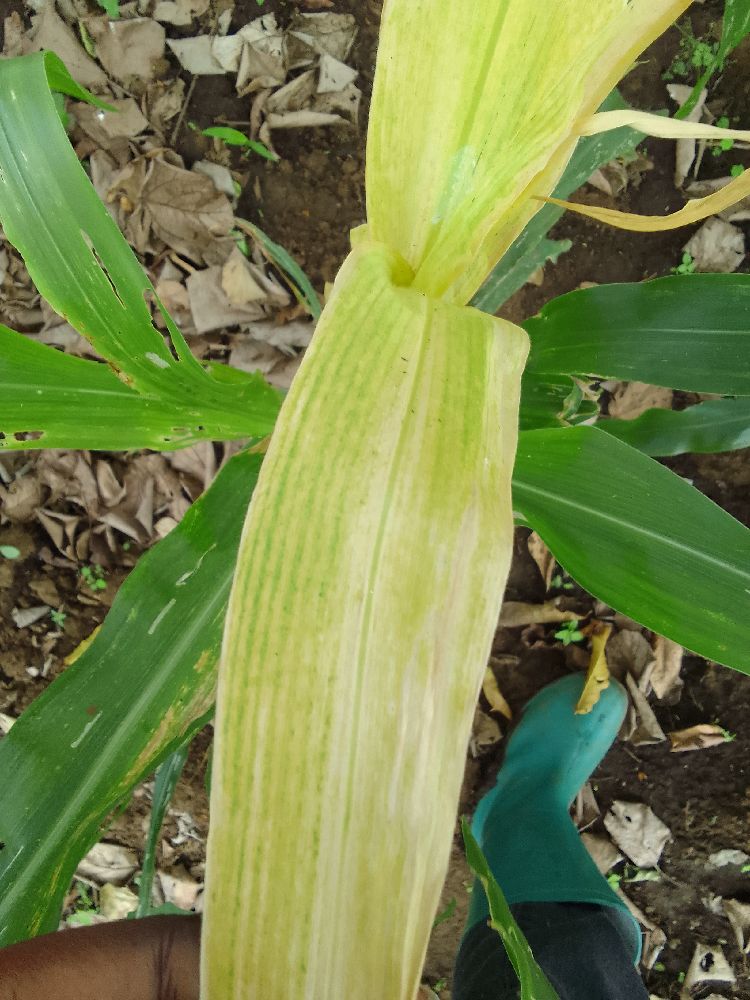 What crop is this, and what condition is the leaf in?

maize, maize lethal necrosis
